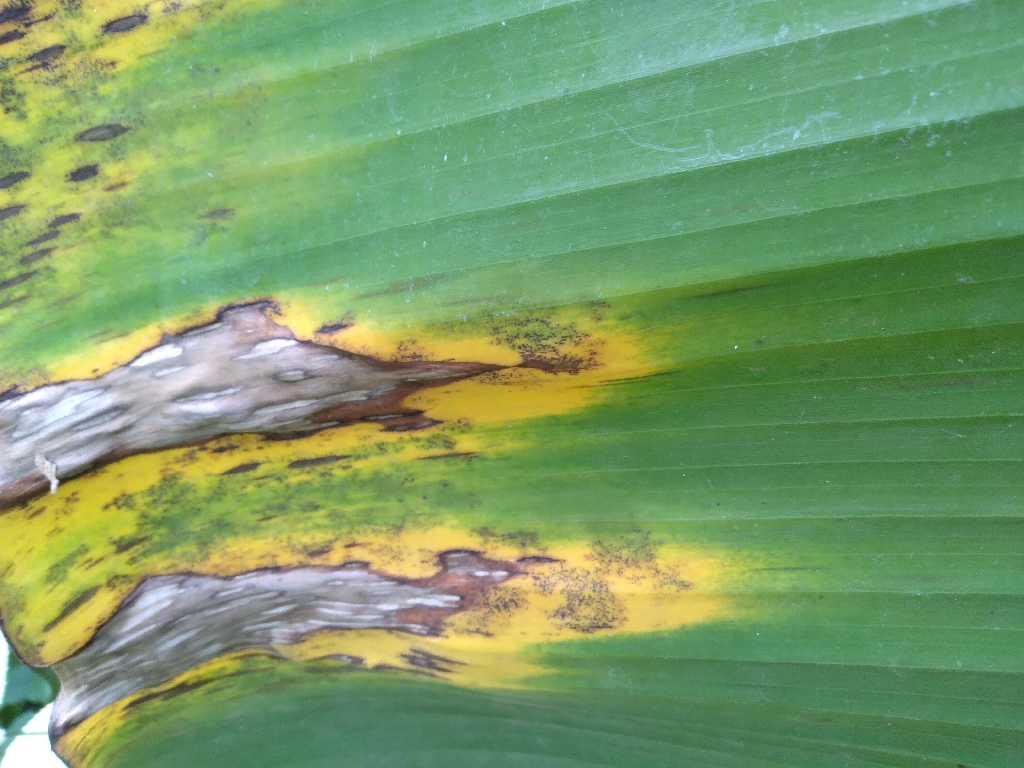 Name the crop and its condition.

banana, black sigatoka
